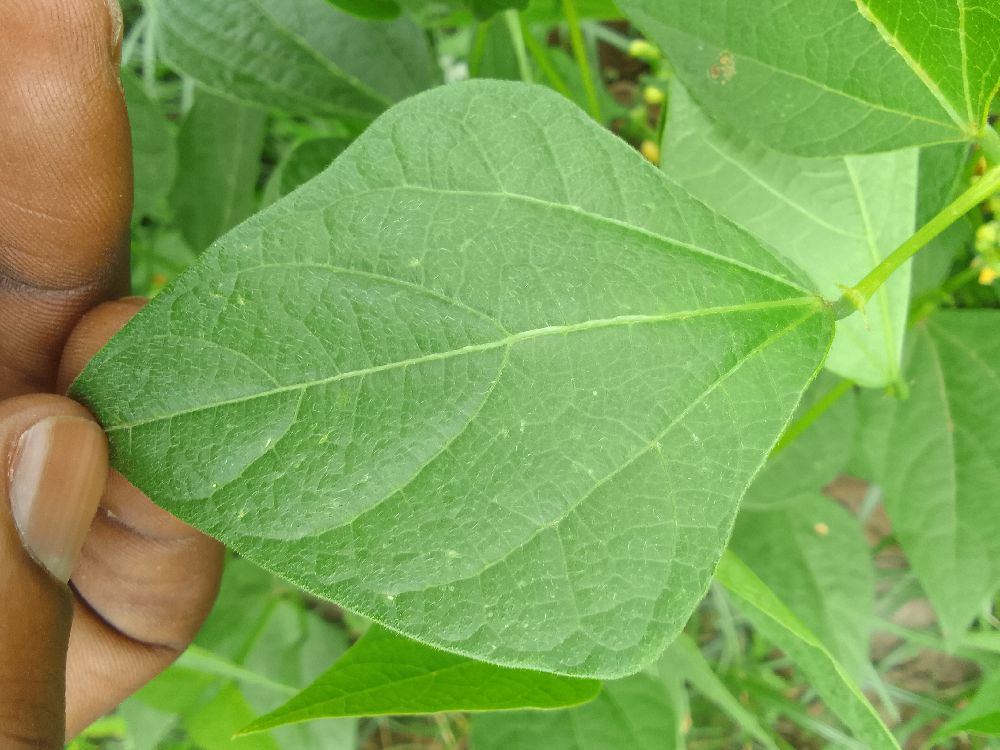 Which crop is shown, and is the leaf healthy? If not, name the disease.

common bean, healthy
